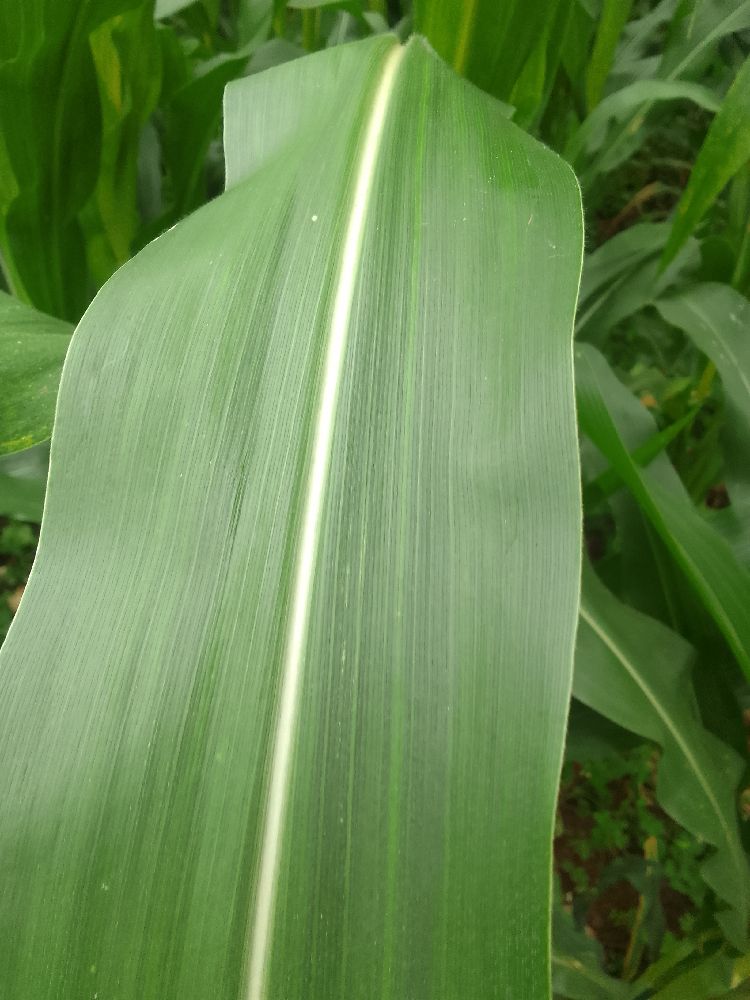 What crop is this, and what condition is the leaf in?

maize, healthy
